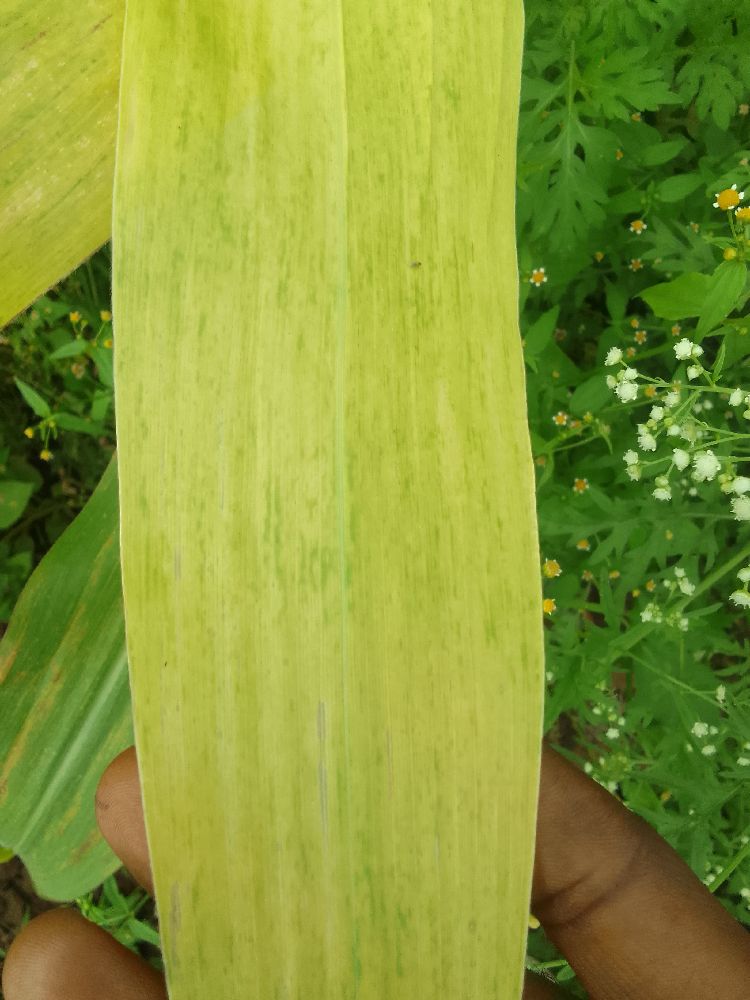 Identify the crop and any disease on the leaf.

maize, maize lethal necrosis
